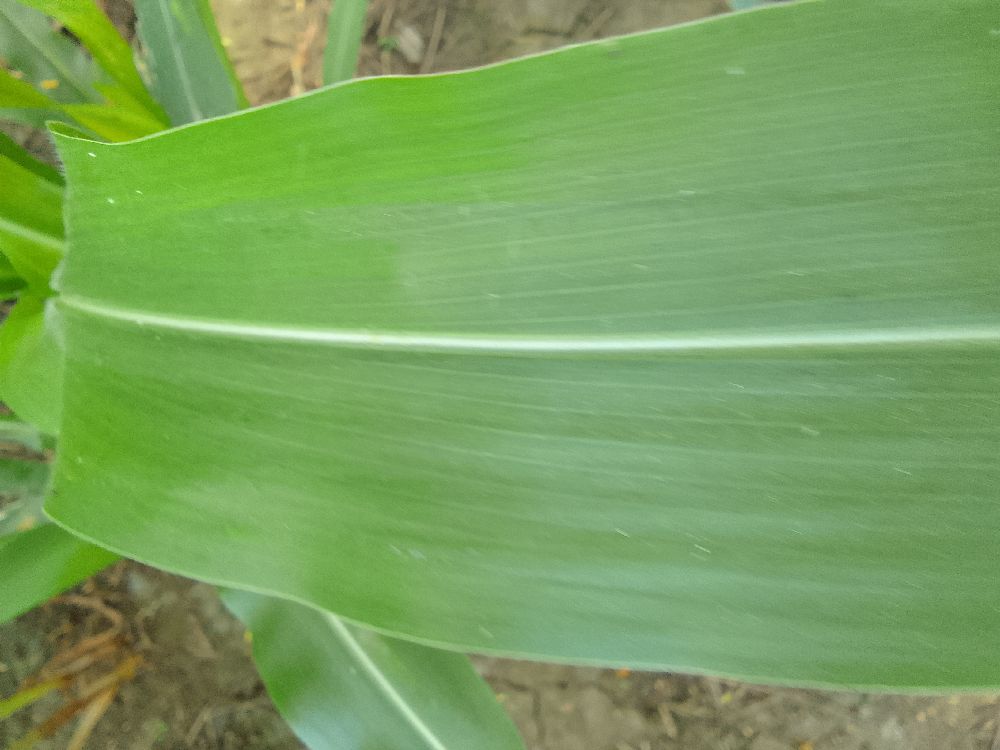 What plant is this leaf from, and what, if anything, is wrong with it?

maize, healthy
